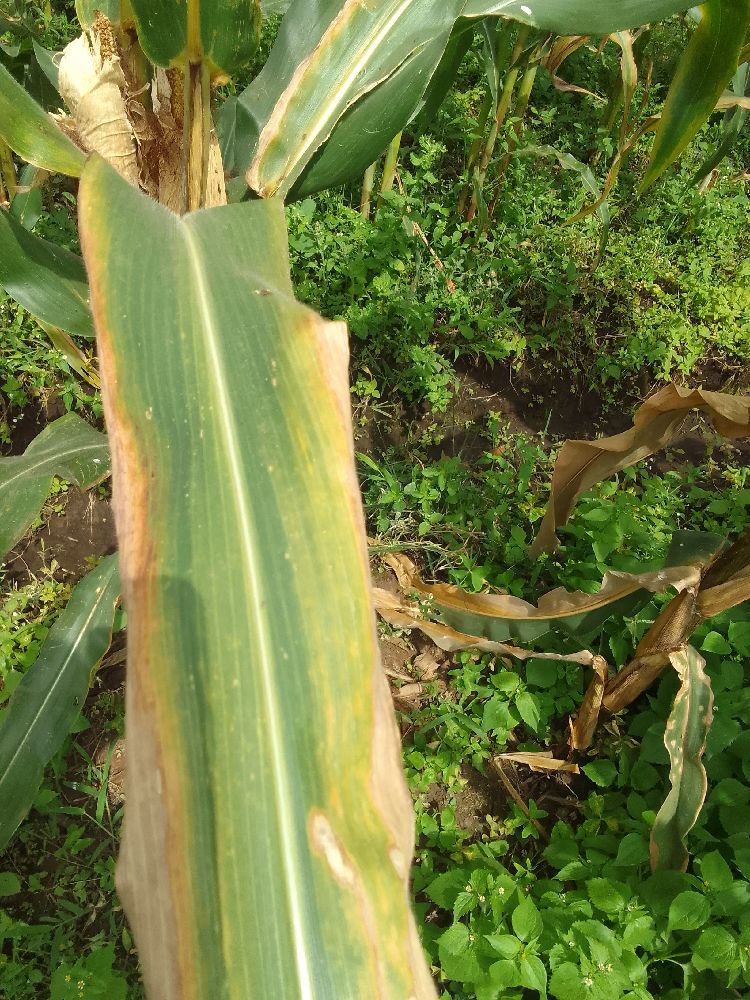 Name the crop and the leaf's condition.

maize, maize lethal necrosis
